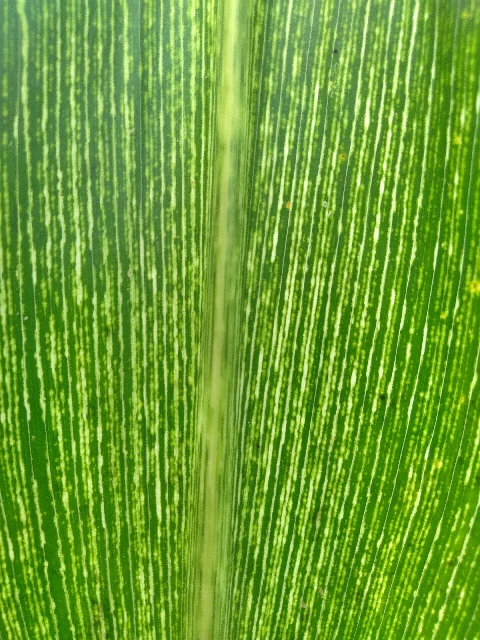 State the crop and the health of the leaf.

maize, maize streak virus
